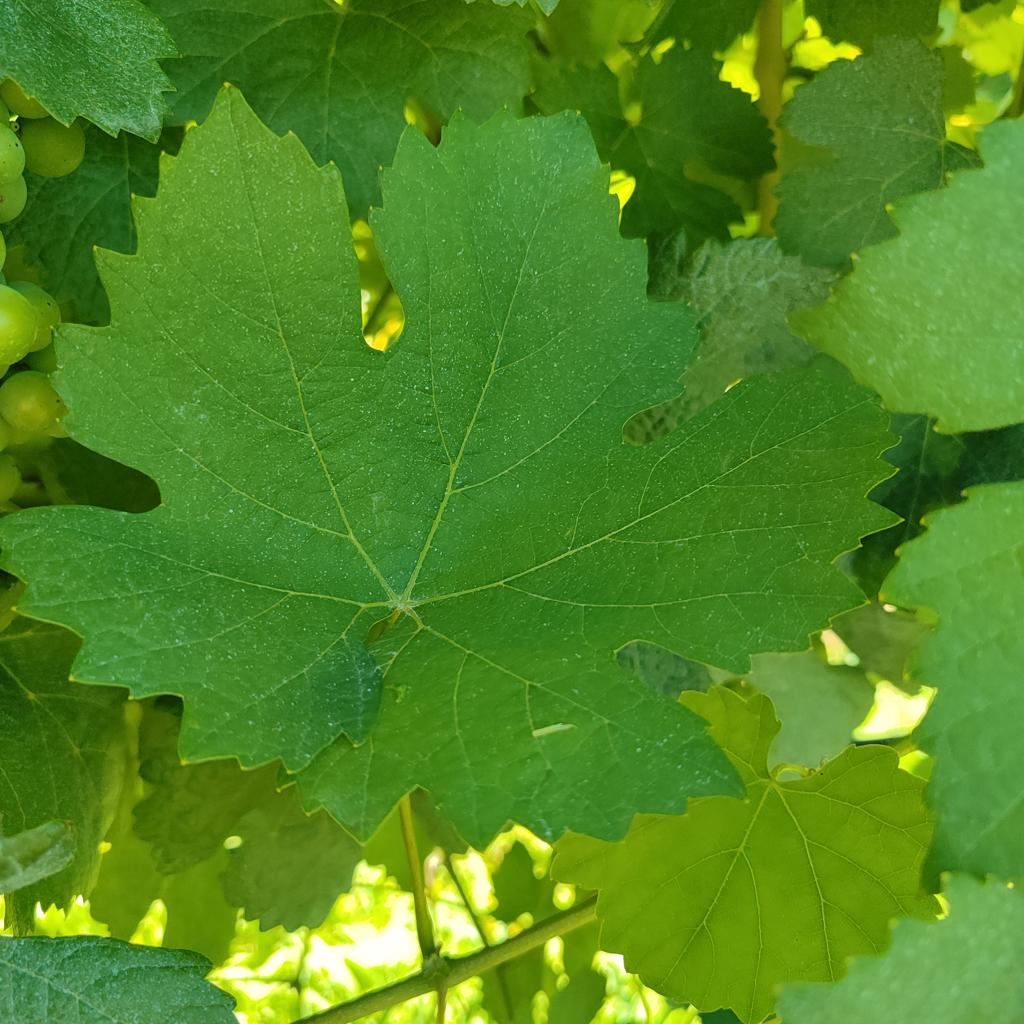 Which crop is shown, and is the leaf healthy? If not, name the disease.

grapevine, healthy
